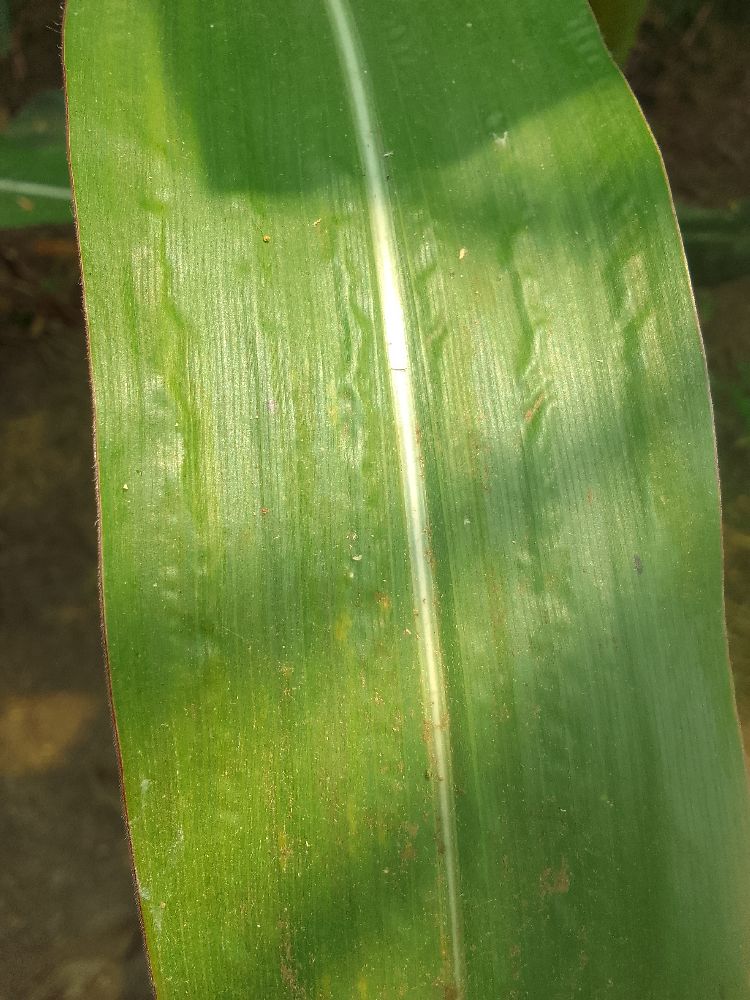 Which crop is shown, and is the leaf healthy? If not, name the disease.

maize, healthy
